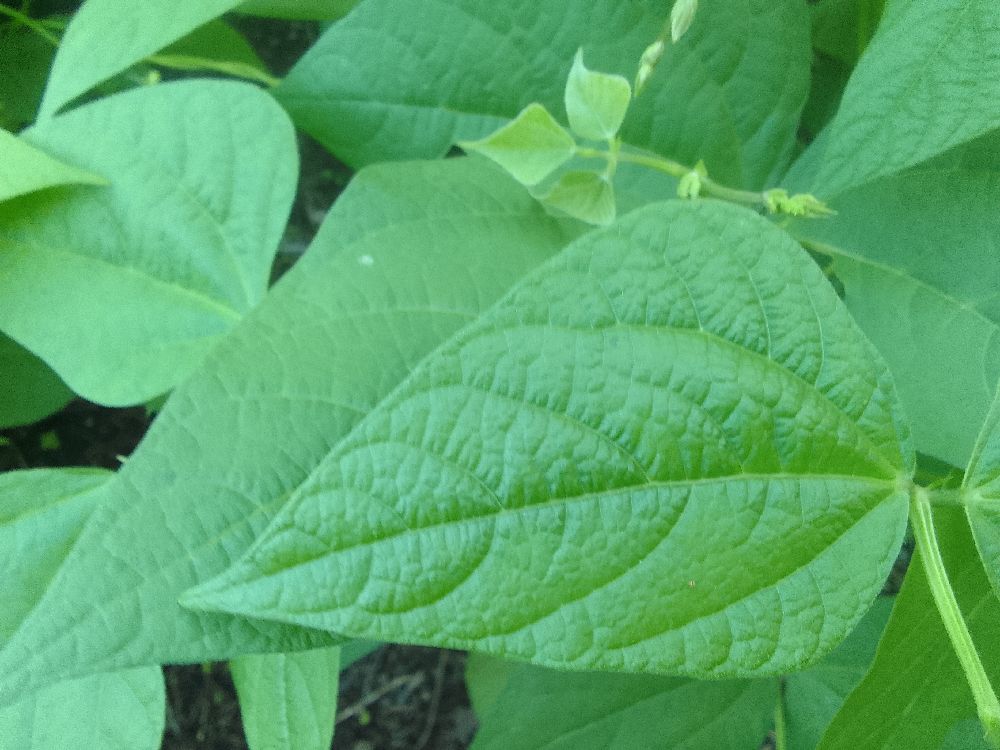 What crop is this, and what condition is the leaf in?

common bean, healthy
